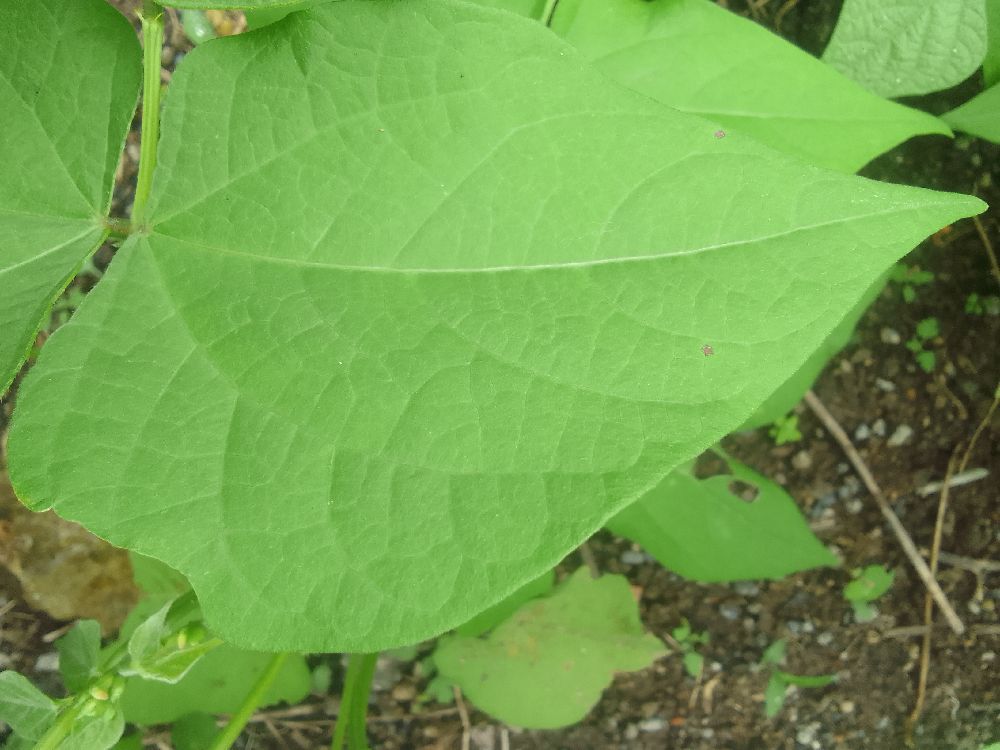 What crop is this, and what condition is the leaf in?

common bean, healthy
